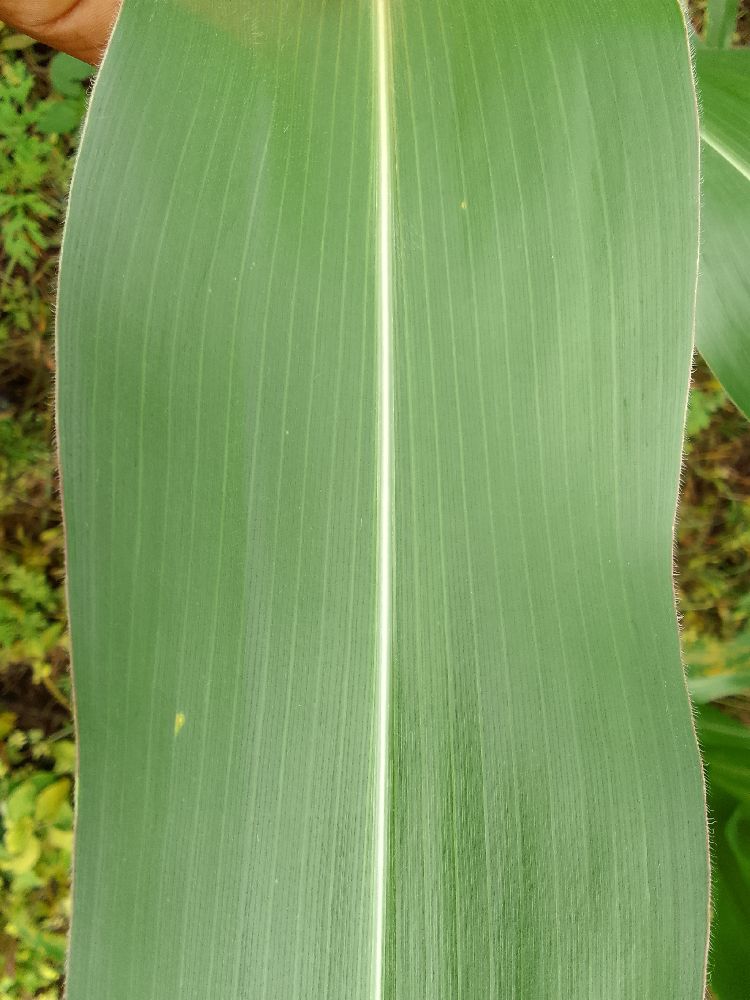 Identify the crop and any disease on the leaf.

maize, healthy
